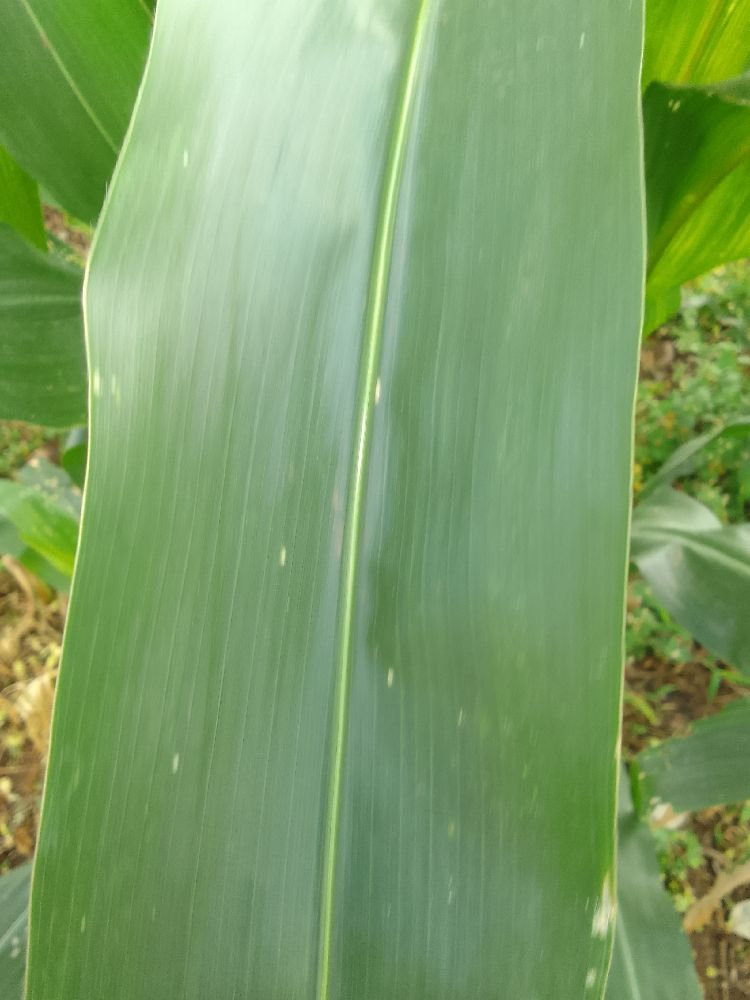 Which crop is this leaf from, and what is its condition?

maize, healthy
